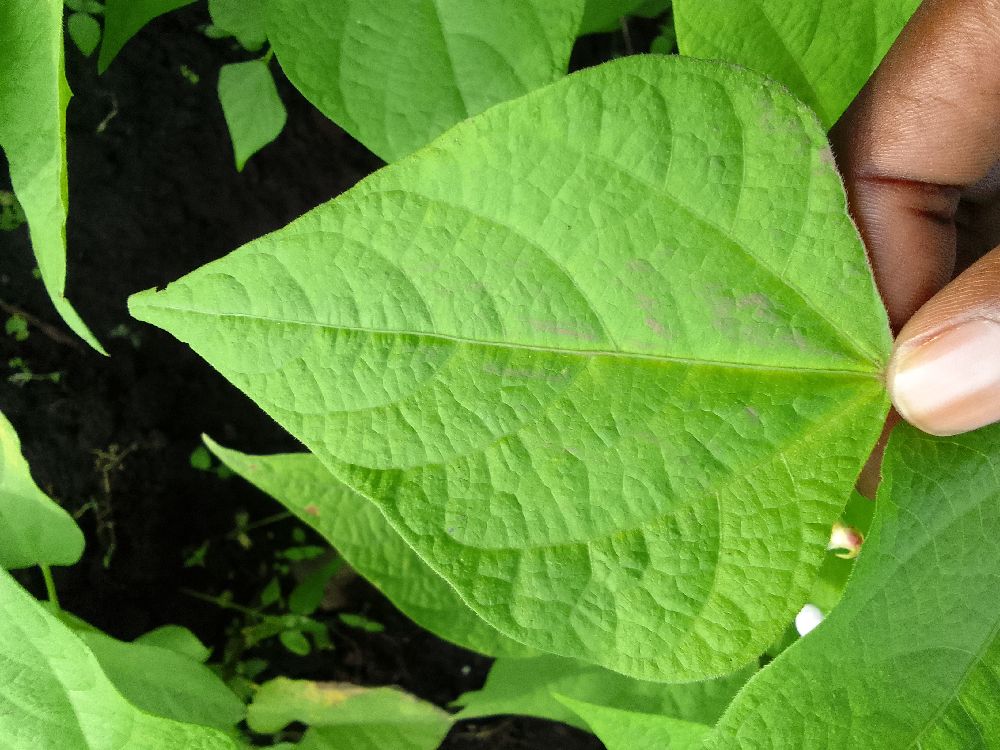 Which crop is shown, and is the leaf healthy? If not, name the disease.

common bean, healthy
